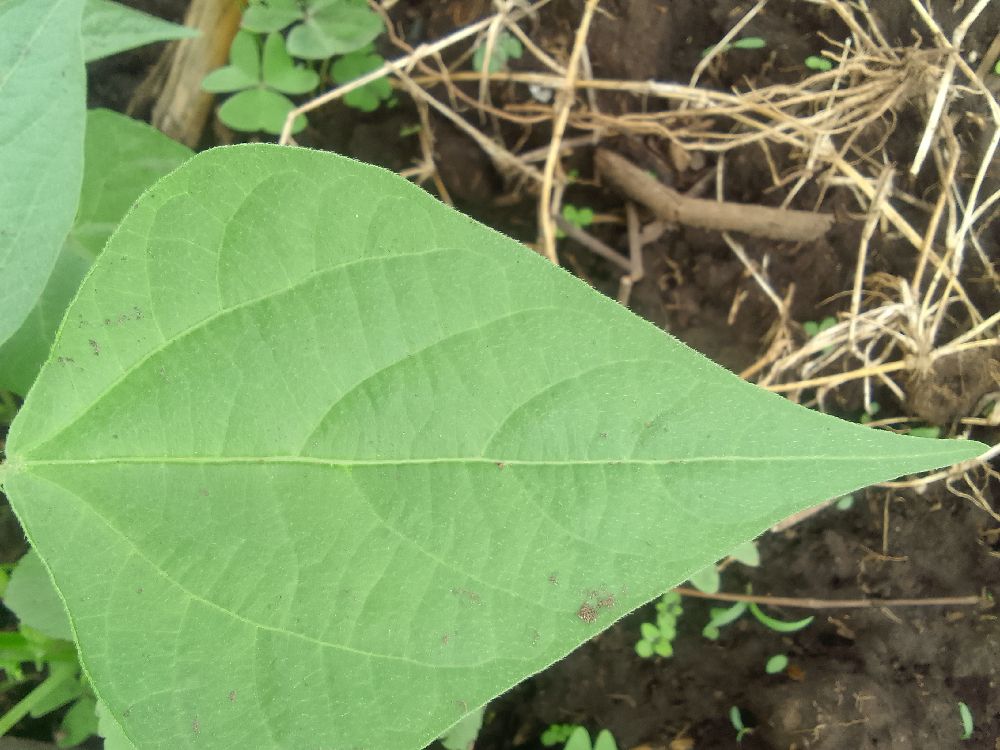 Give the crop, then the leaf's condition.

common bean, healthy
